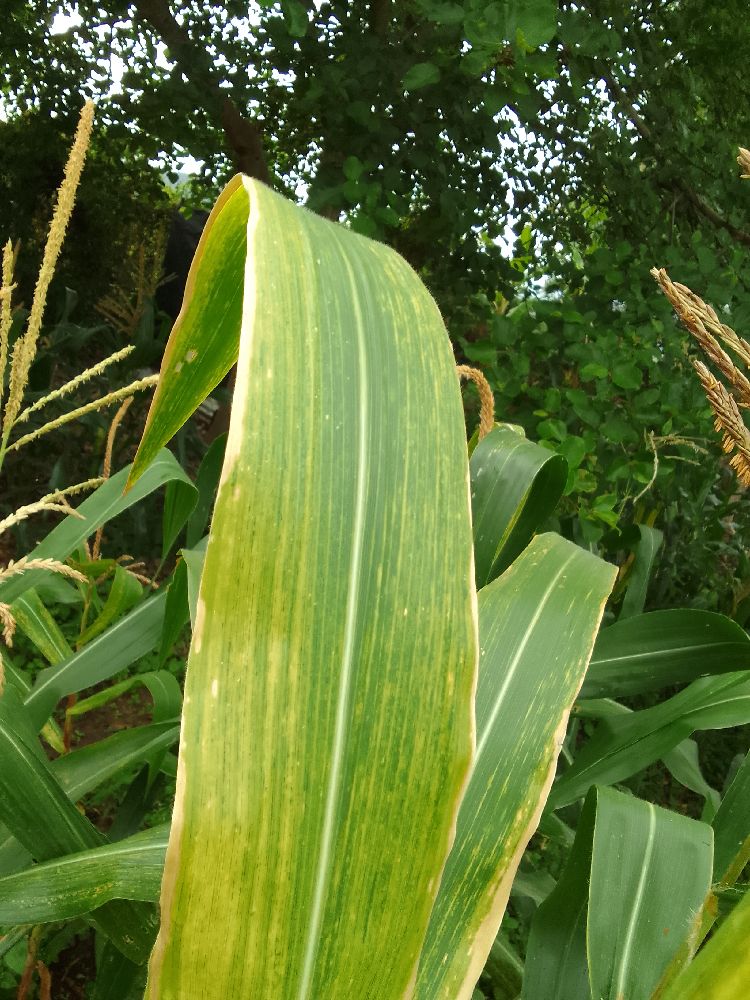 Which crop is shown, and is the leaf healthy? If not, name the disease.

maize, maize lethal necrosis
